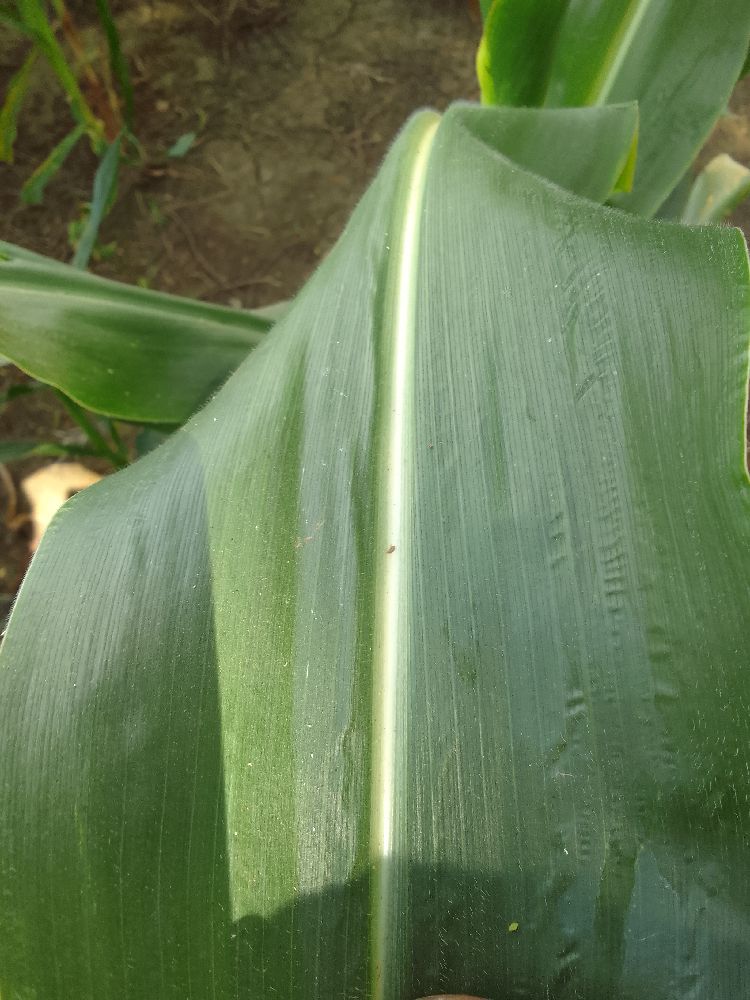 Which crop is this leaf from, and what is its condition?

maize, healthy
